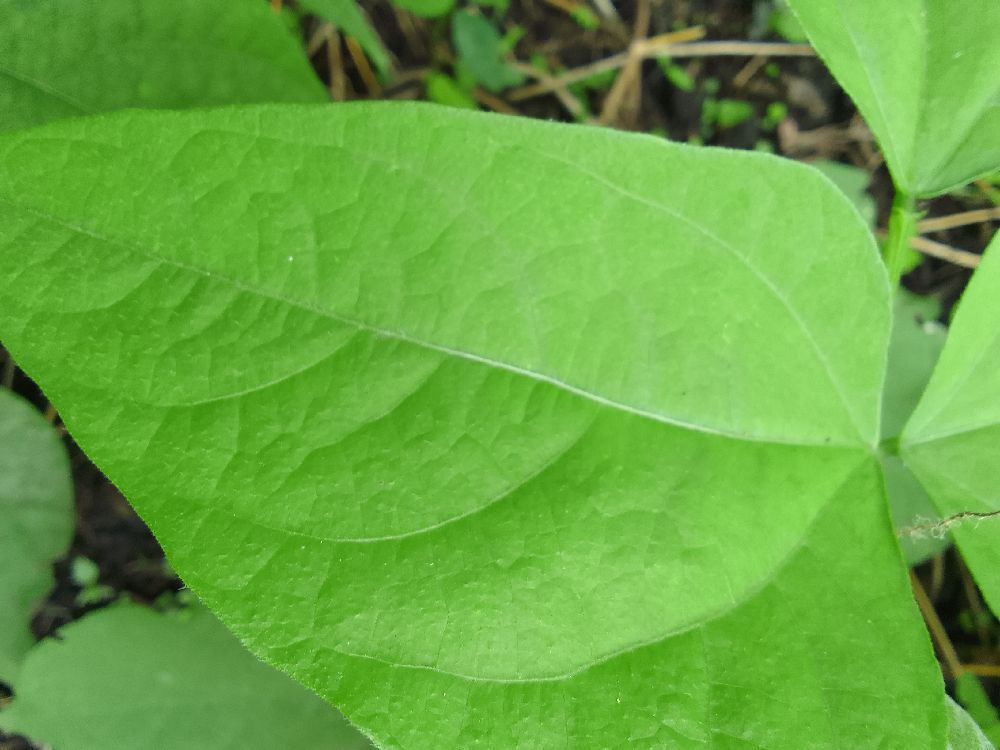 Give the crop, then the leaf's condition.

common bean, healthy
